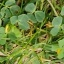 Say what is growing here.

unstructured weed
